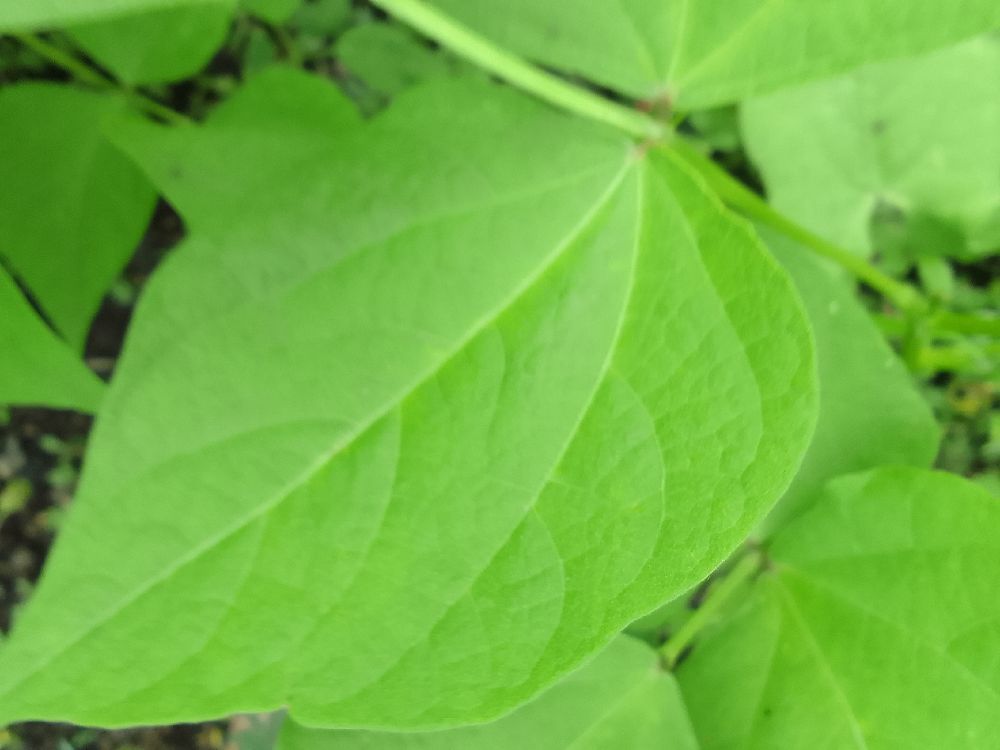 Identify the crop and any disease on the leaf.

common bean, healthy
